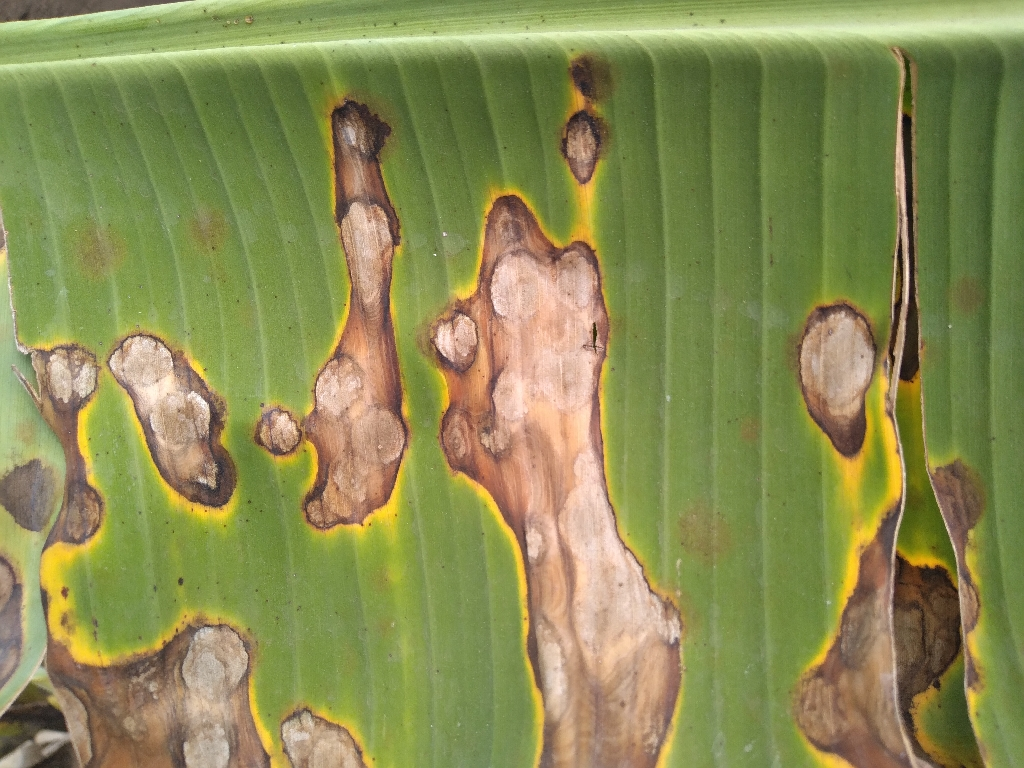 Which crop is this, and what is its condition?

banana, black sigatoka
